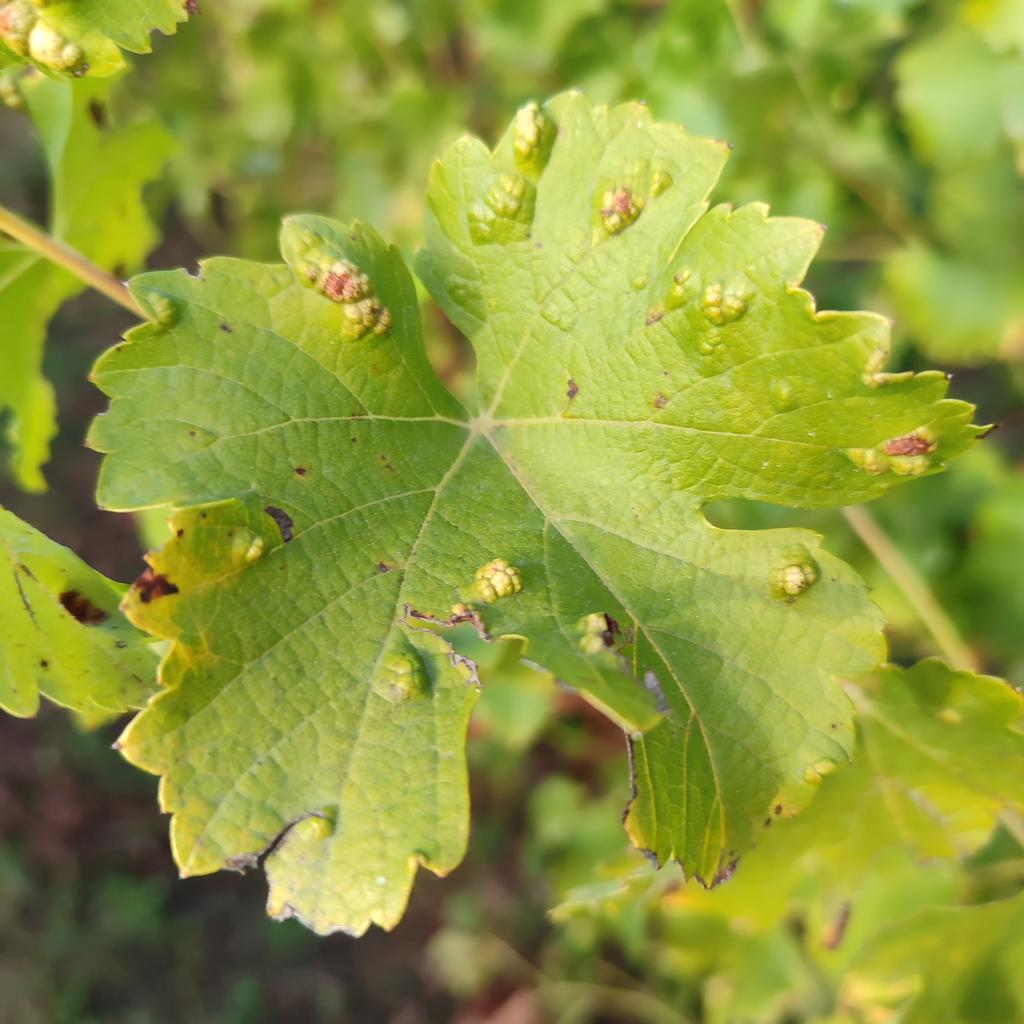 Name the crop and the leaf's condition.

grapevine, erineum mite
